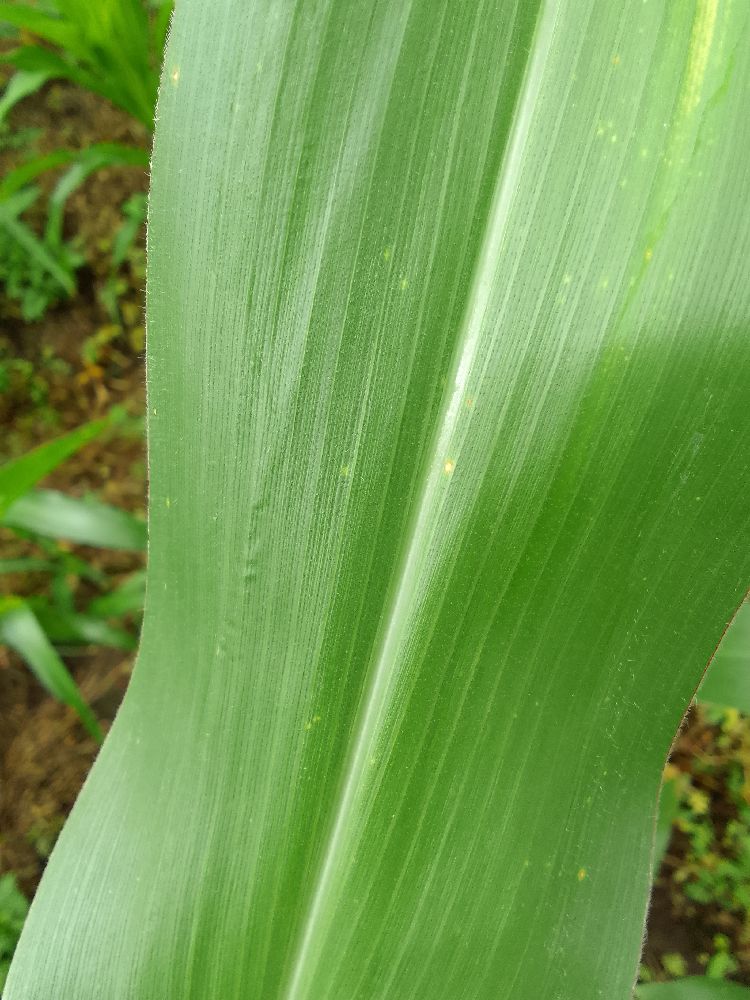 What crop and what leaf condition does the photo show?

maize, healthy
